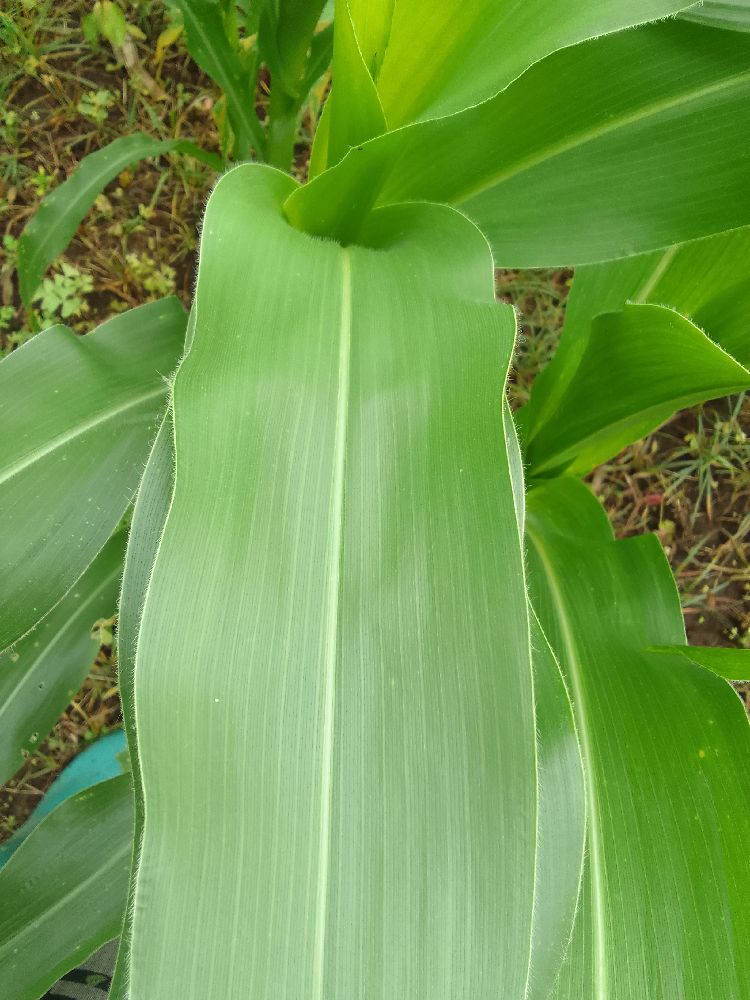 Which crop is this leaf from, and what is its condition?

maize, healthy
